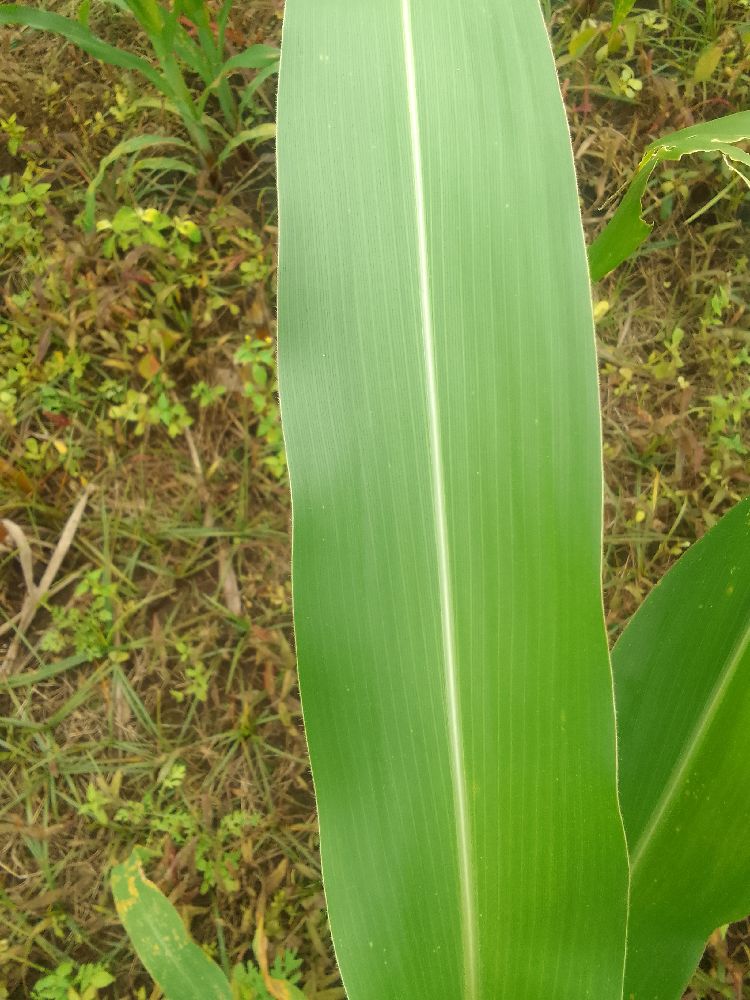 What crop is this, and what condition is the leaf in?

maize, healthy
